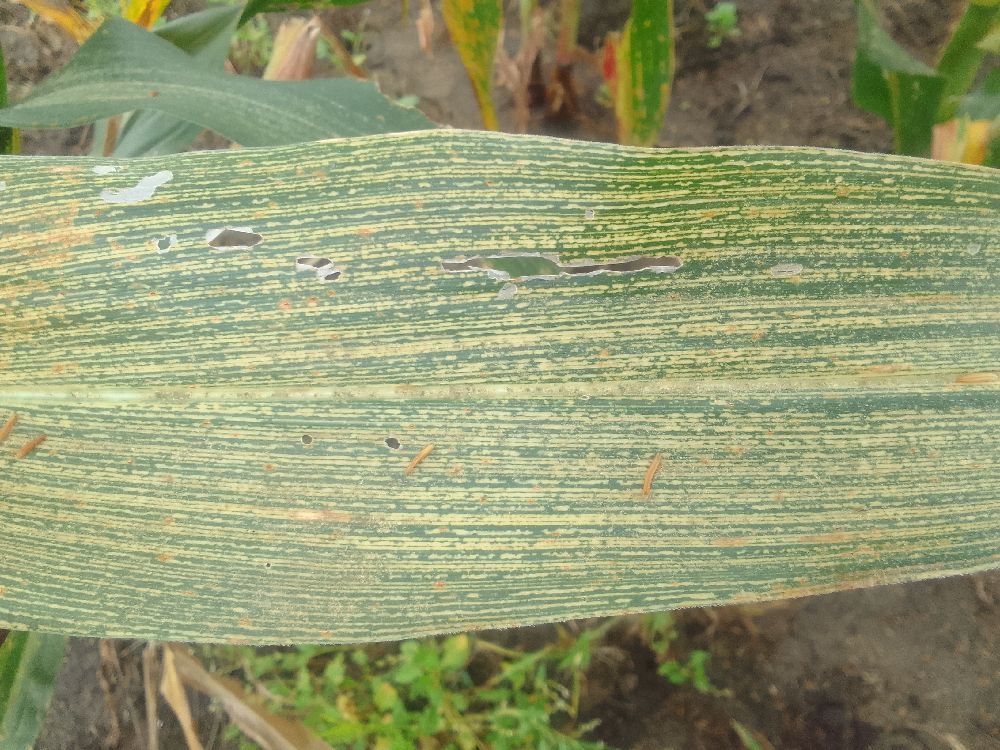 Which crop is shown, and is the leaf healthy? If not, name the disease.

maize, maize streak virus
